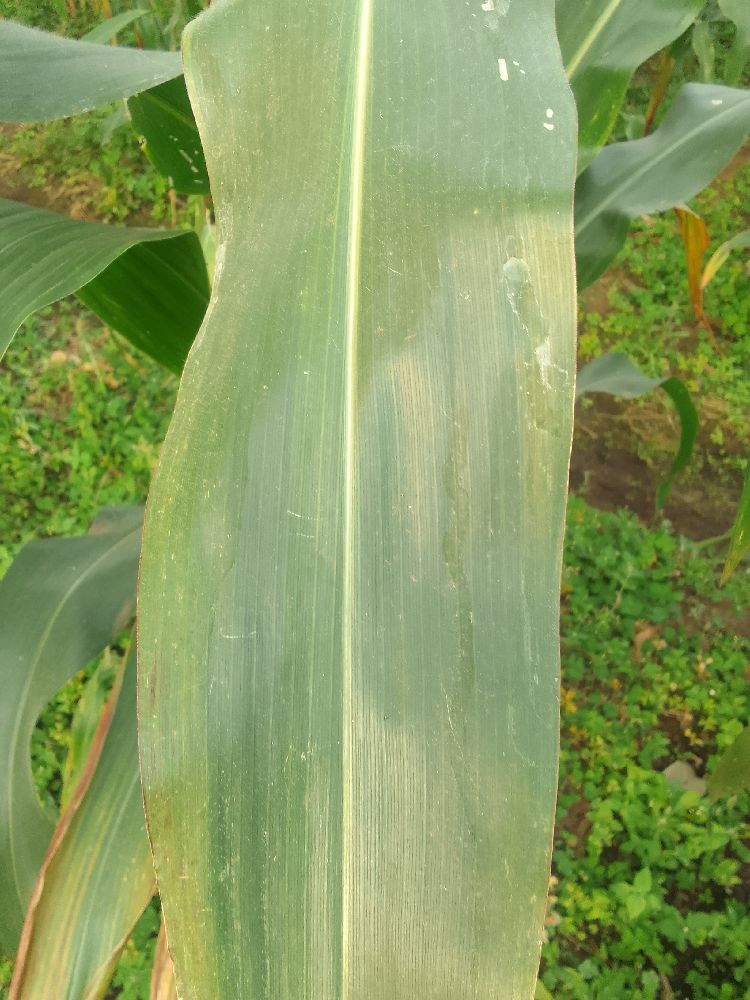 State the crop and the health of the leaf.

maize, healthy
